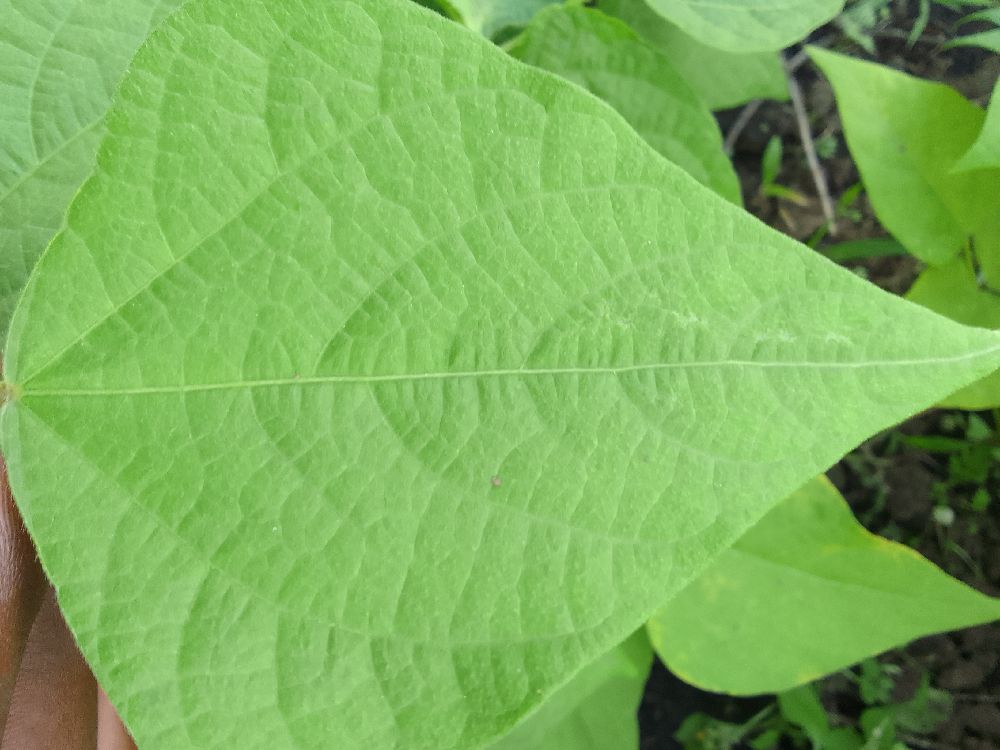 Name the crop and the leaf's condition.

common bean, healthy
